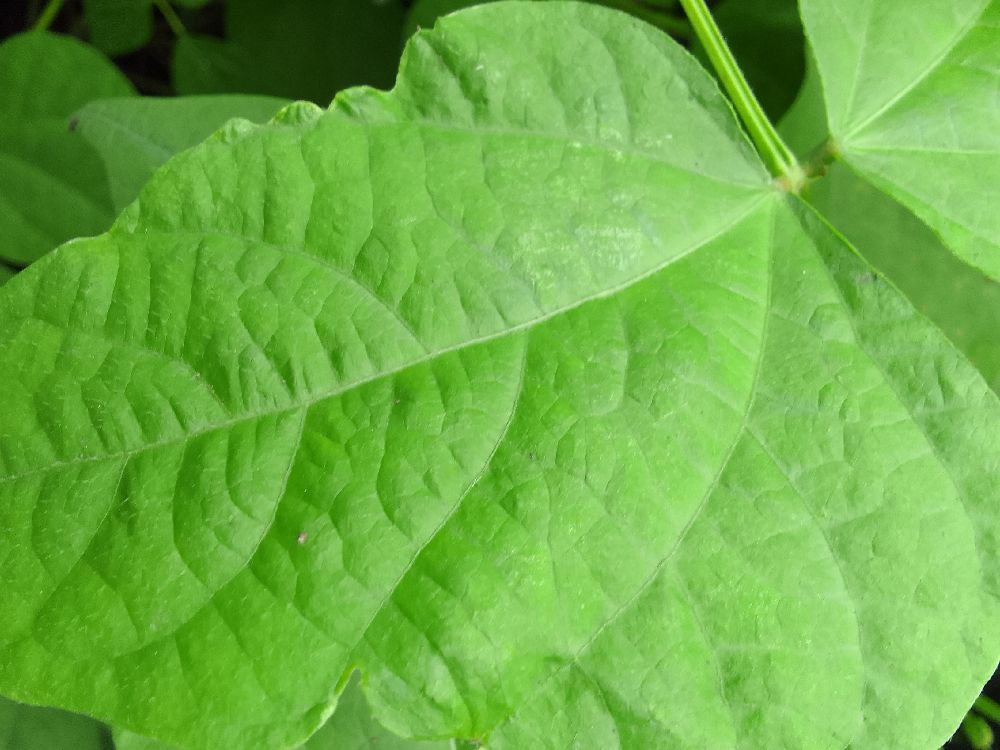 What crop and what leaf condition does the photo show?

common bean, healthy
